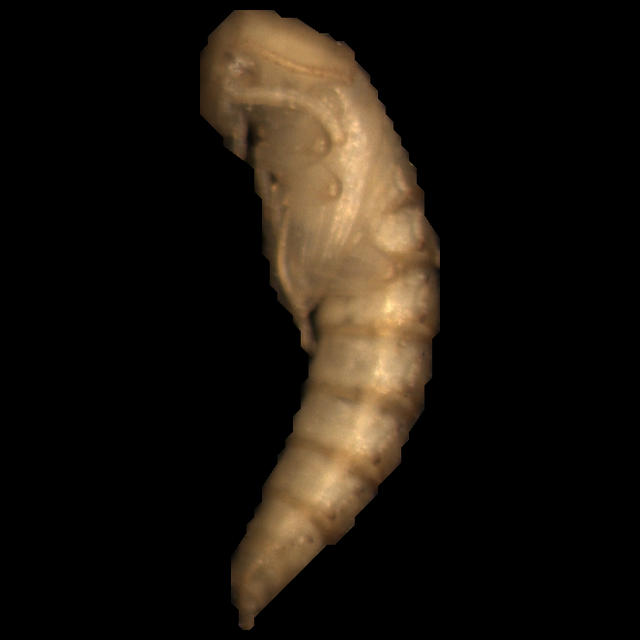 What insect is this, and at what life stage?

mealworm pupa
